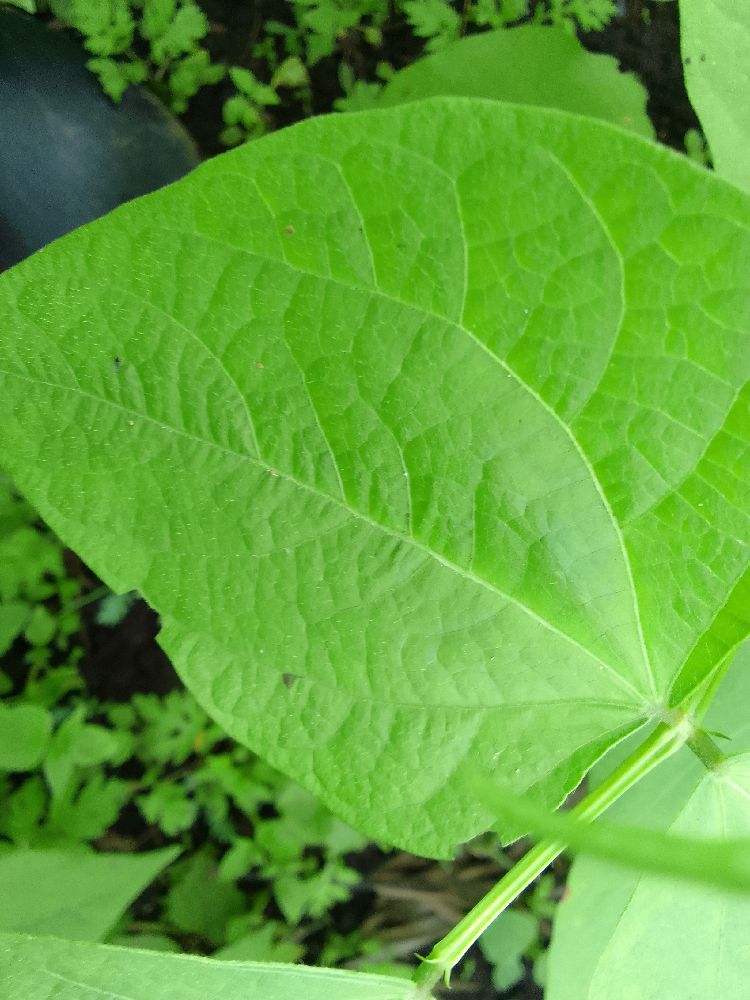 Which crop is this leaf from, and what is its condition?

common bean, healthy
